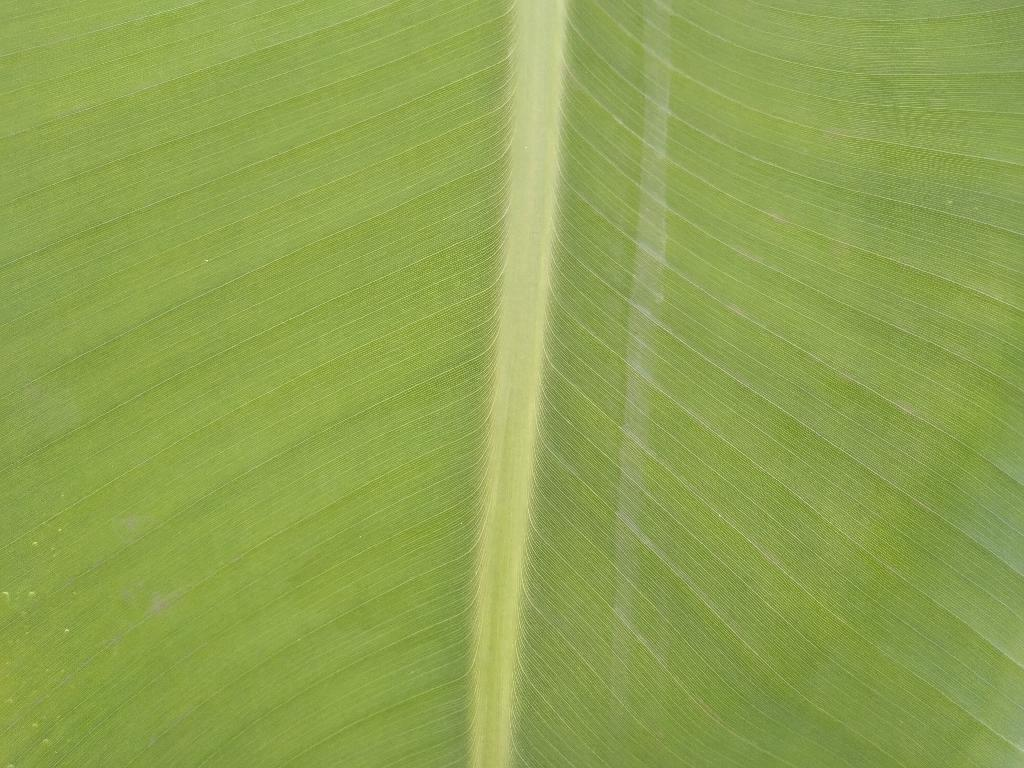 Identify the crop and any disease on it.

banana, healthy
